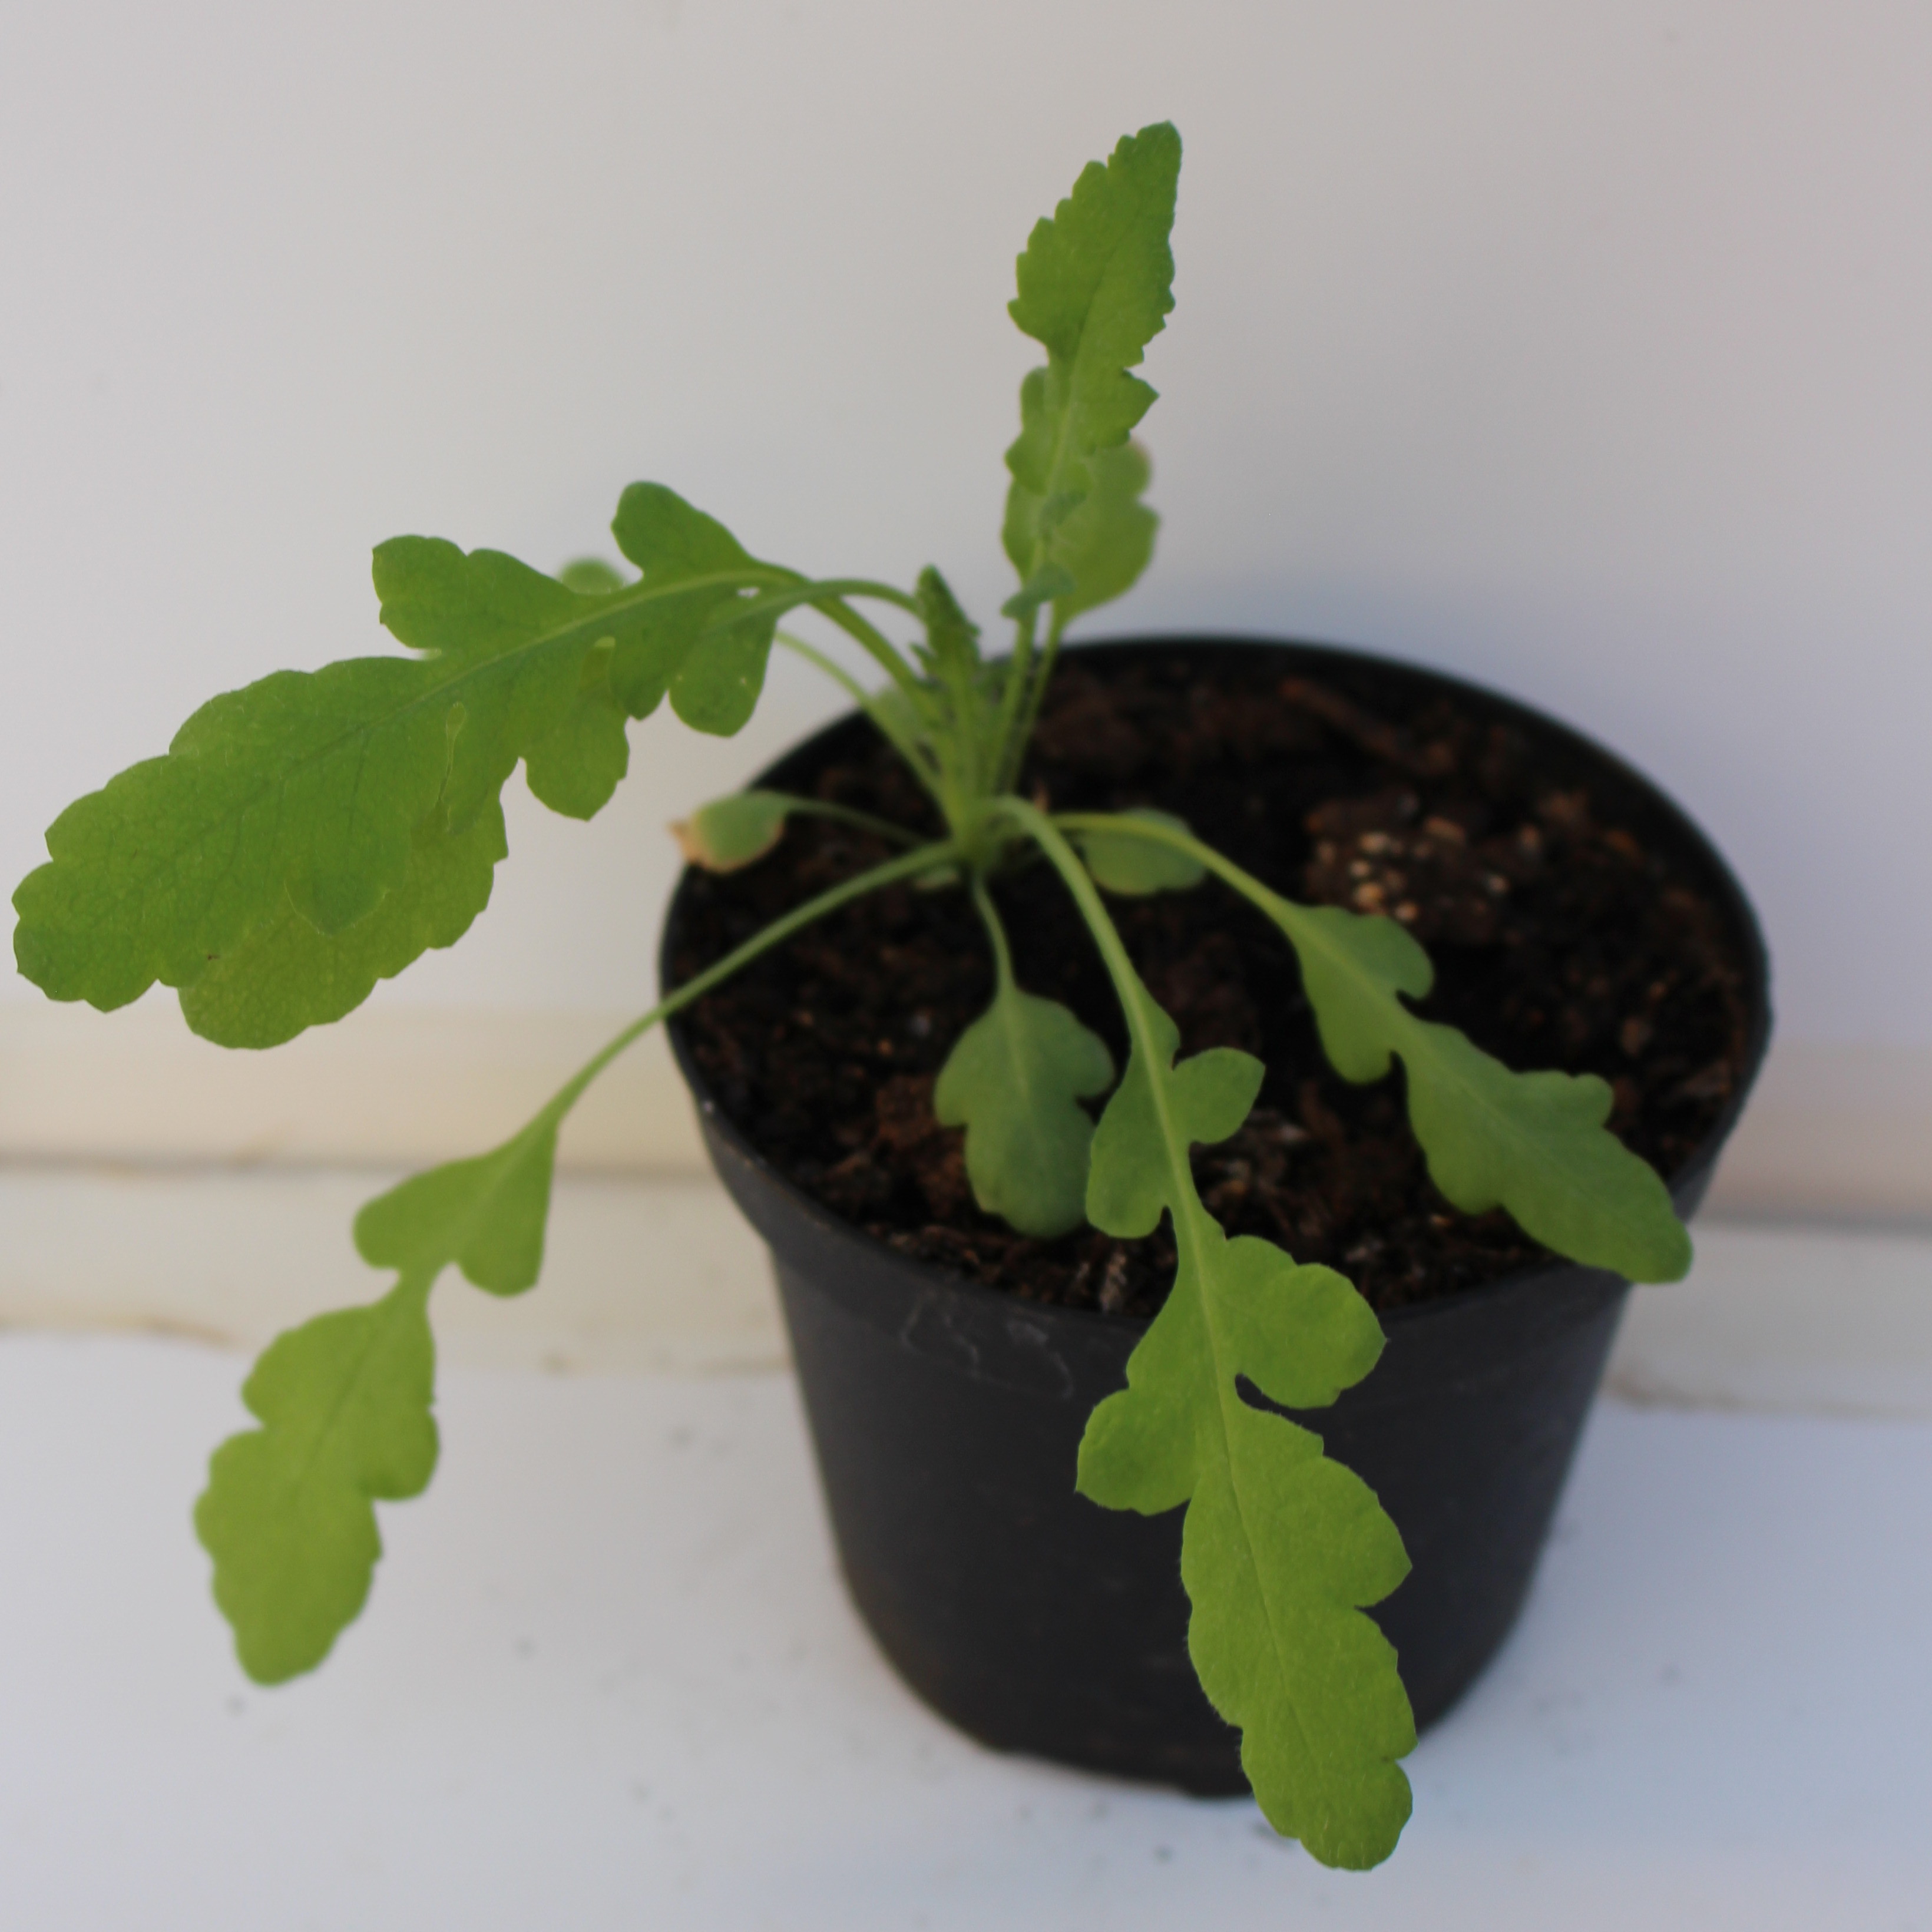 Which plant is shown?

Papaver rhoeas
